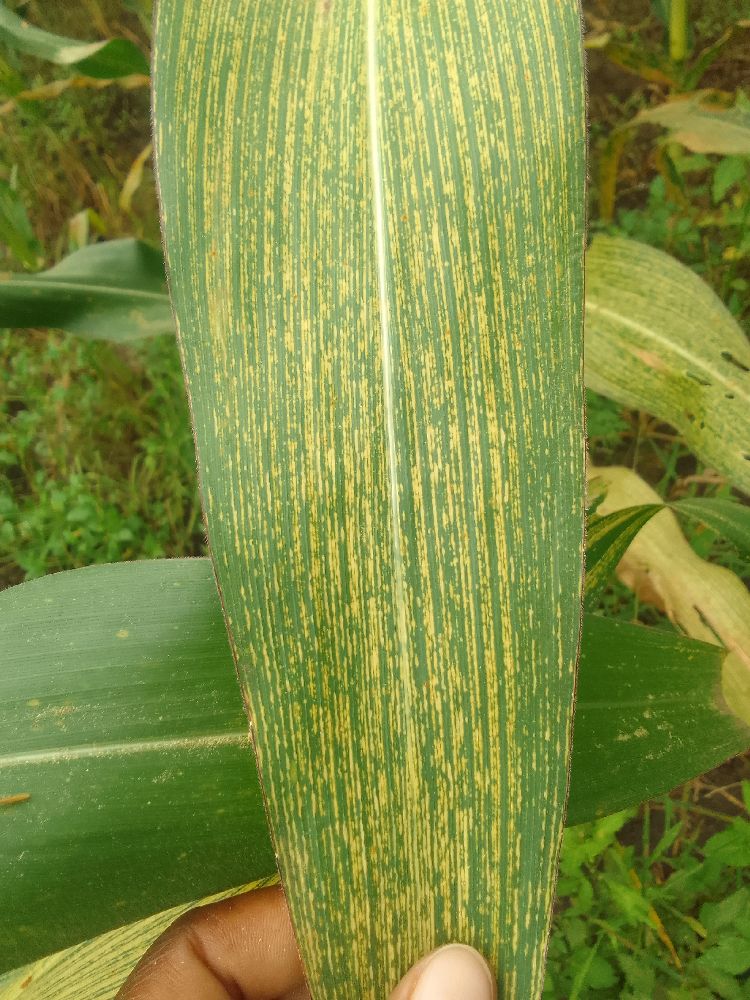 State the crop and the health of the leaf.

maize, maize streak virus
